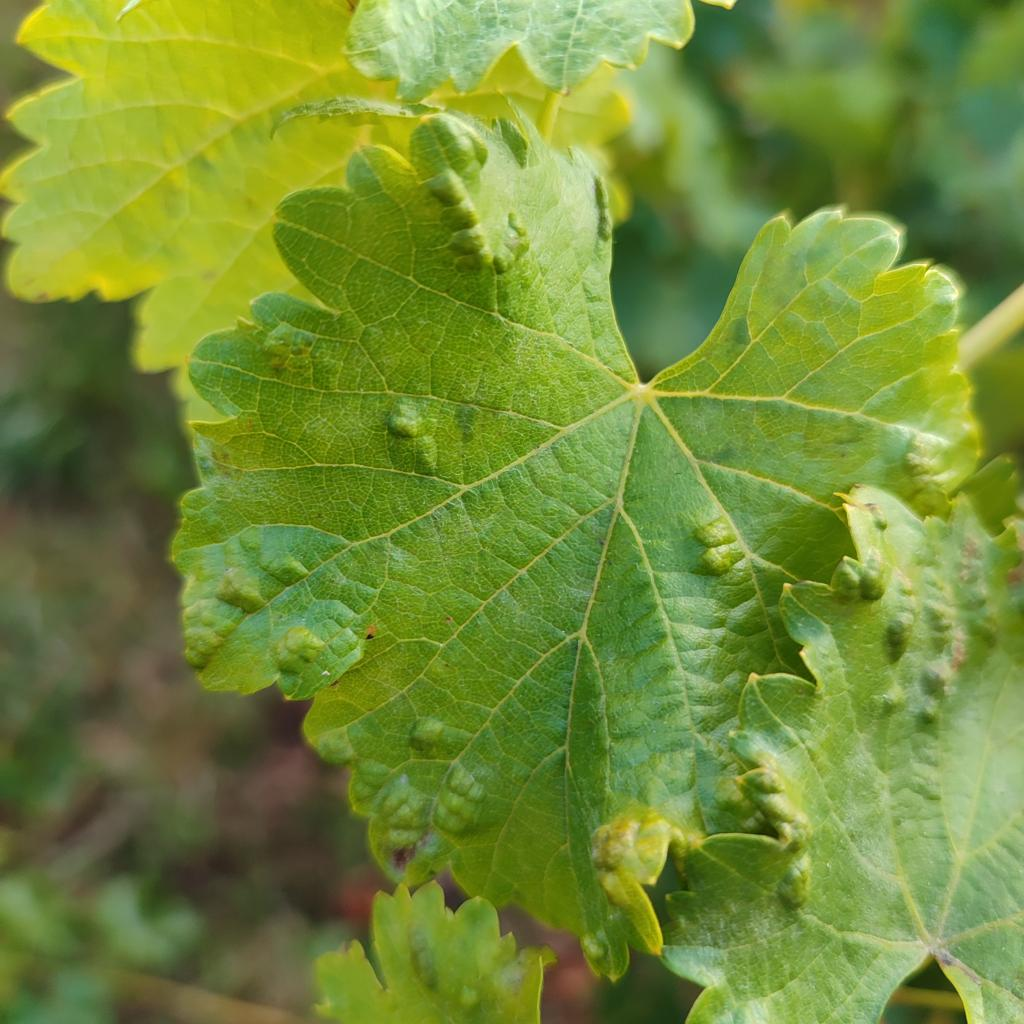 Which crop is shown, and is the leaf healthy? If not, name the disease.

grapevine, erineum mite
